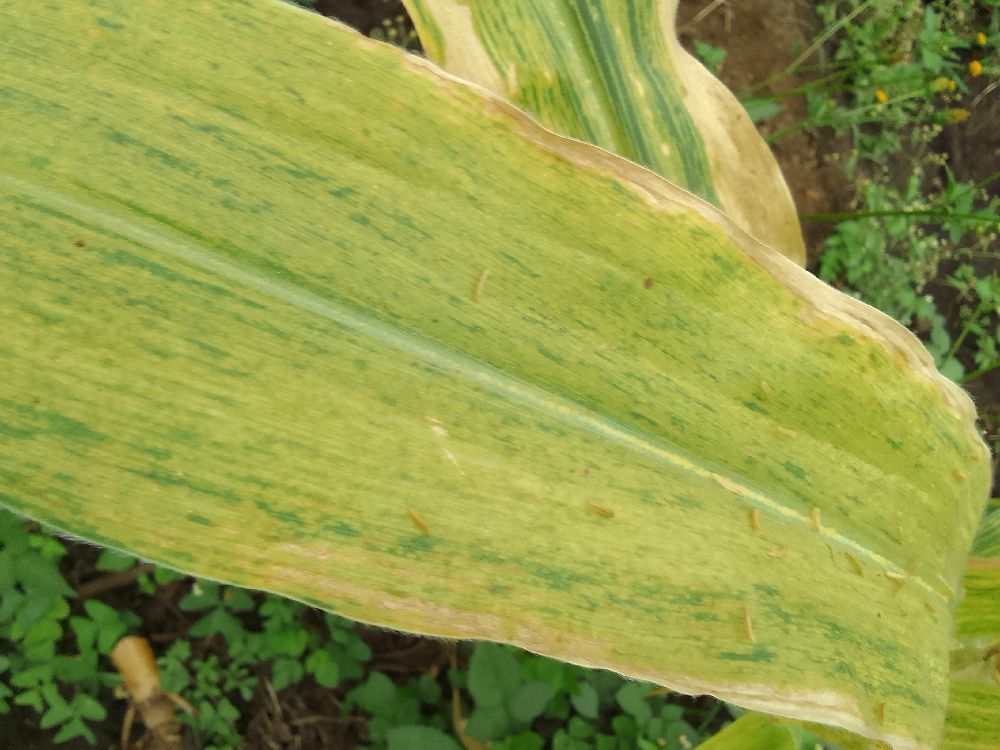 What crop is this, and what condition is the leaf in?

maize, maize lethal necrosis
